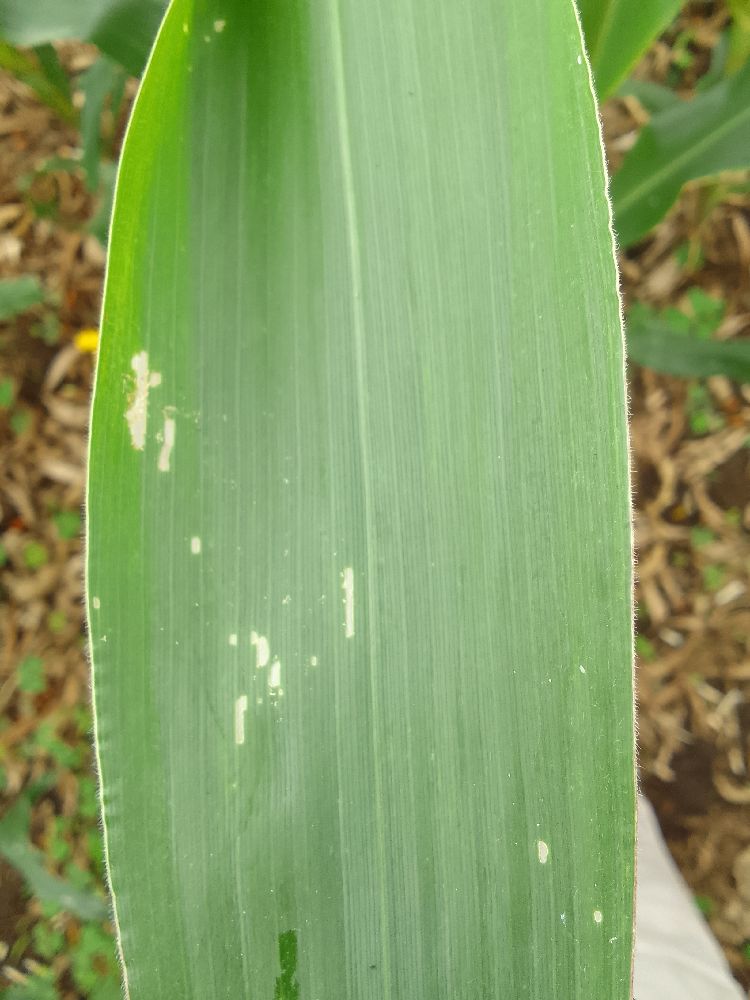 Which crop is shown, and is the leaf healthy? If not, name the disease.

maize, healthy
